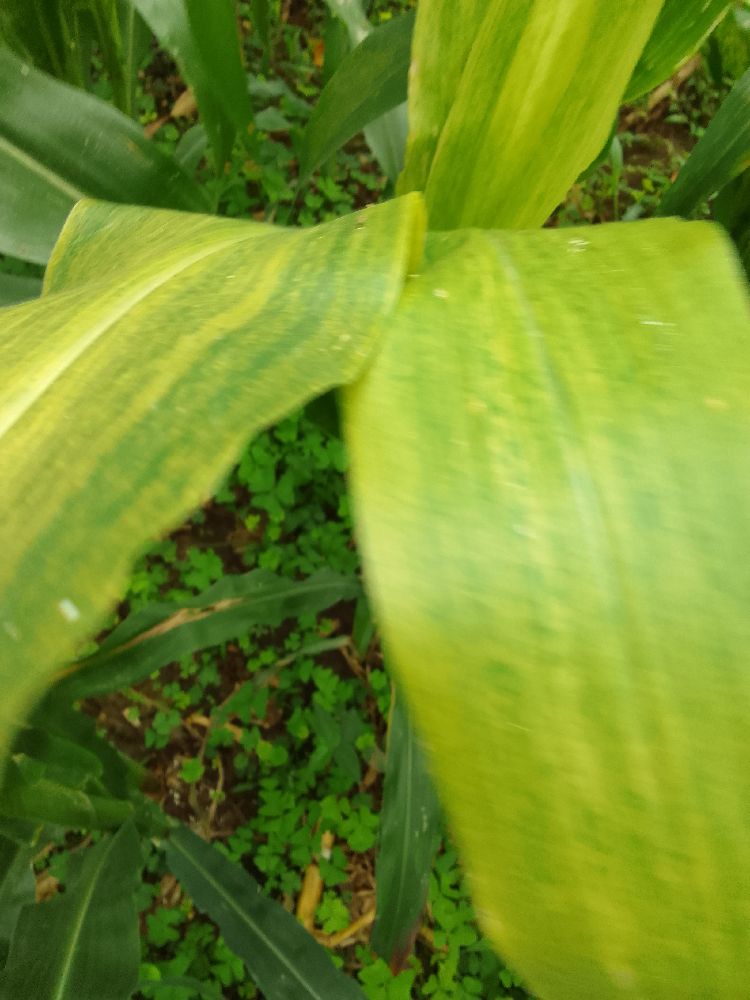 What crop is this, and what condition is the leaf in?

maize, maize lethal necrosis
